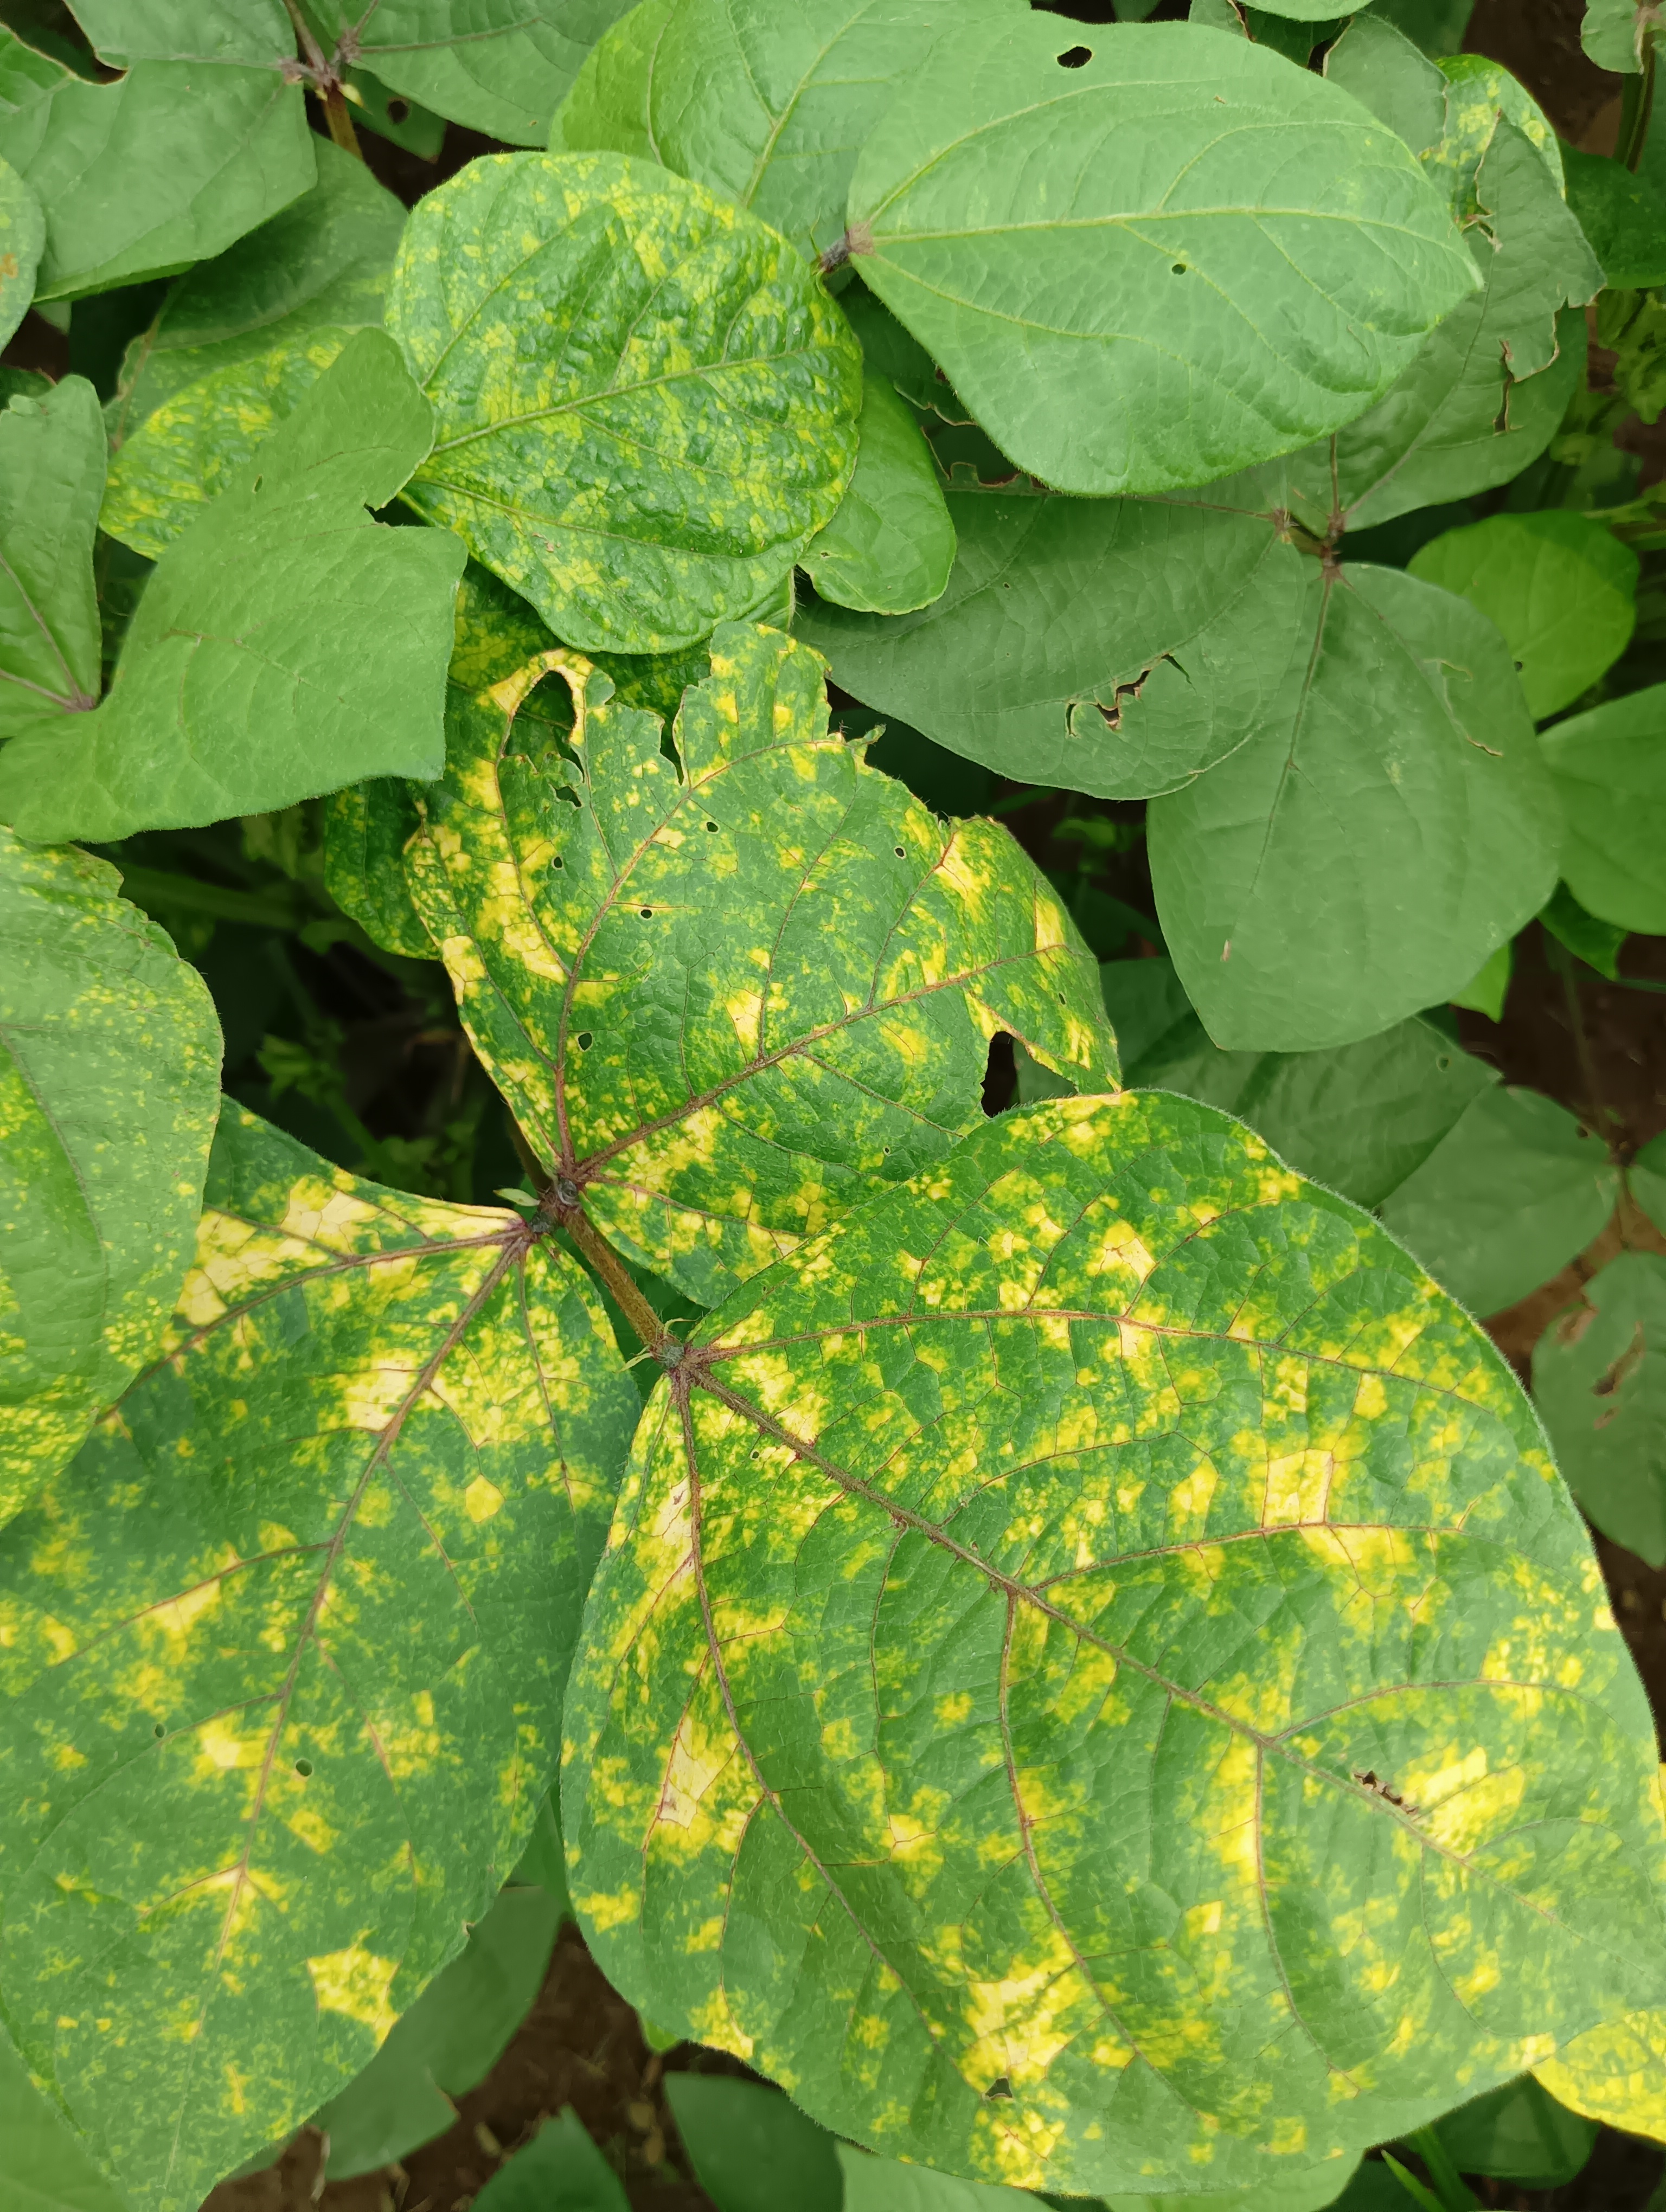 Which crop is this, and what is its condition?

mungbean, yellow mosaic
